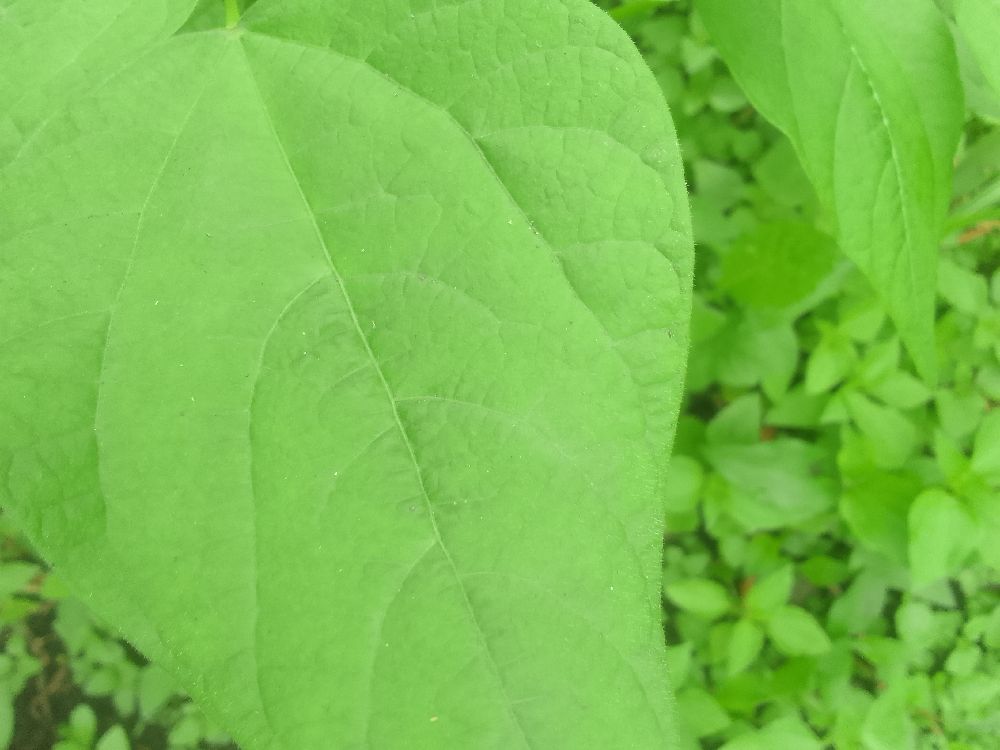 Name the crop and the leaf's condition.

common bean, healthy
